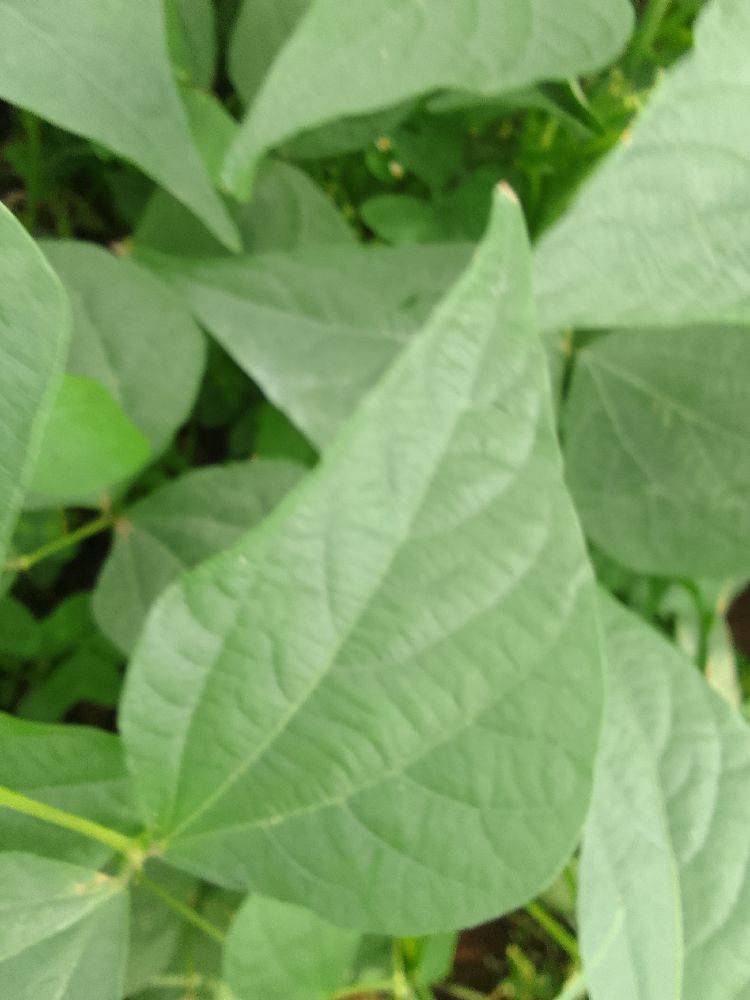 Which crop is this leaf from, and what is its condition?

common bean, healthy
